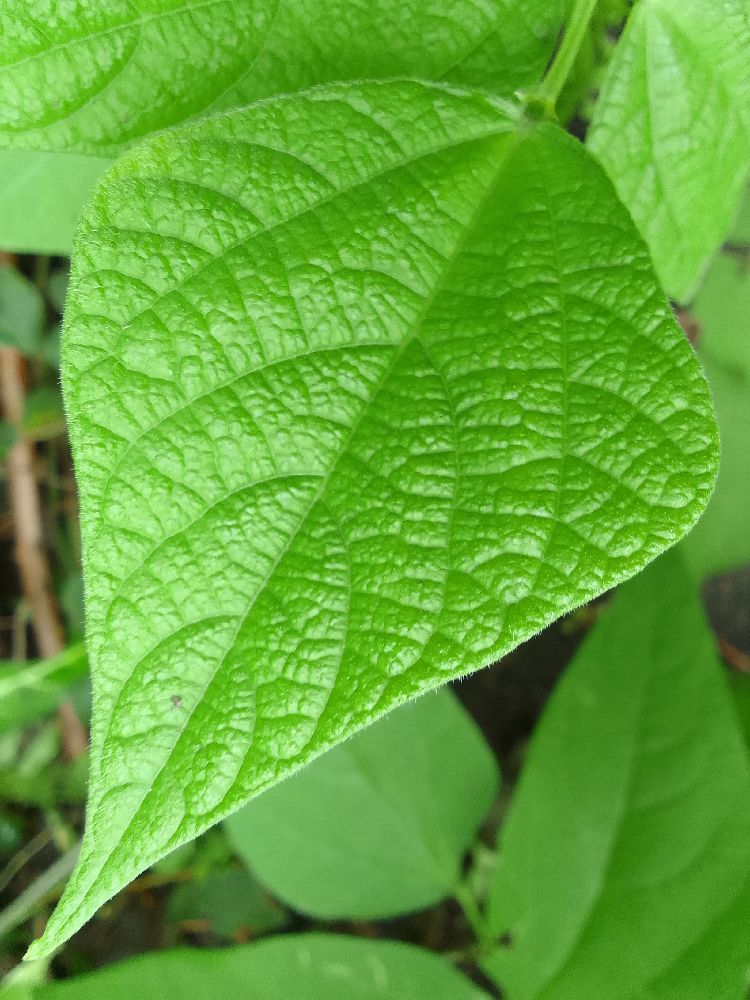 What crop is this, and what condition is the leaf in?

common bean, healthy
